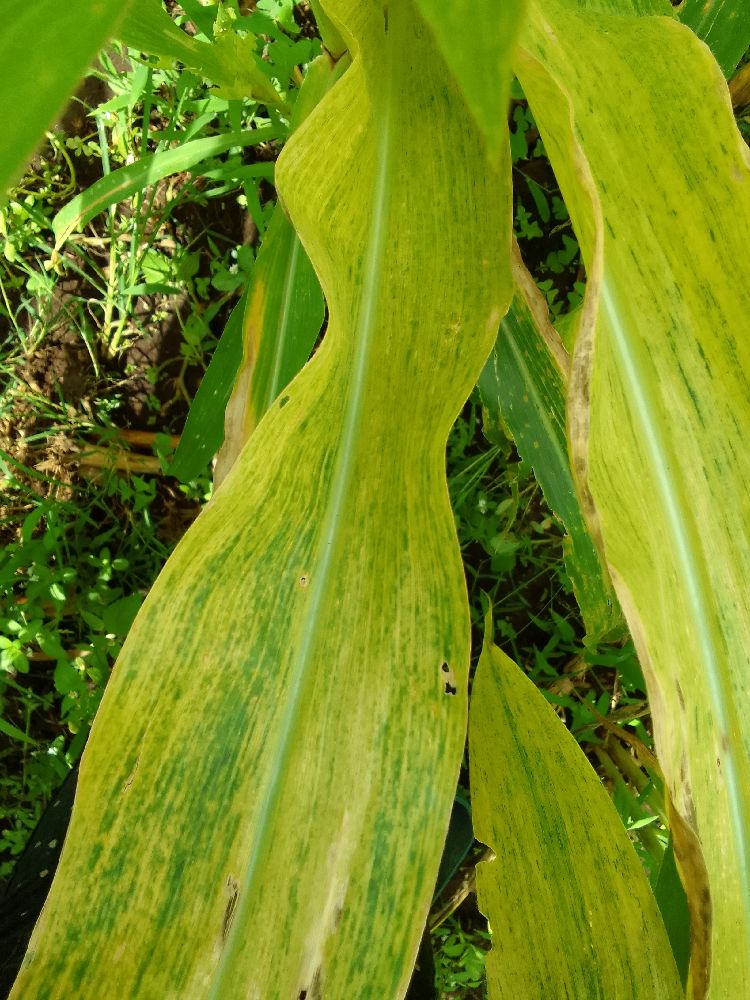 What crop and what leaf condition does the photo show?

maize, maize lethal necrosis
